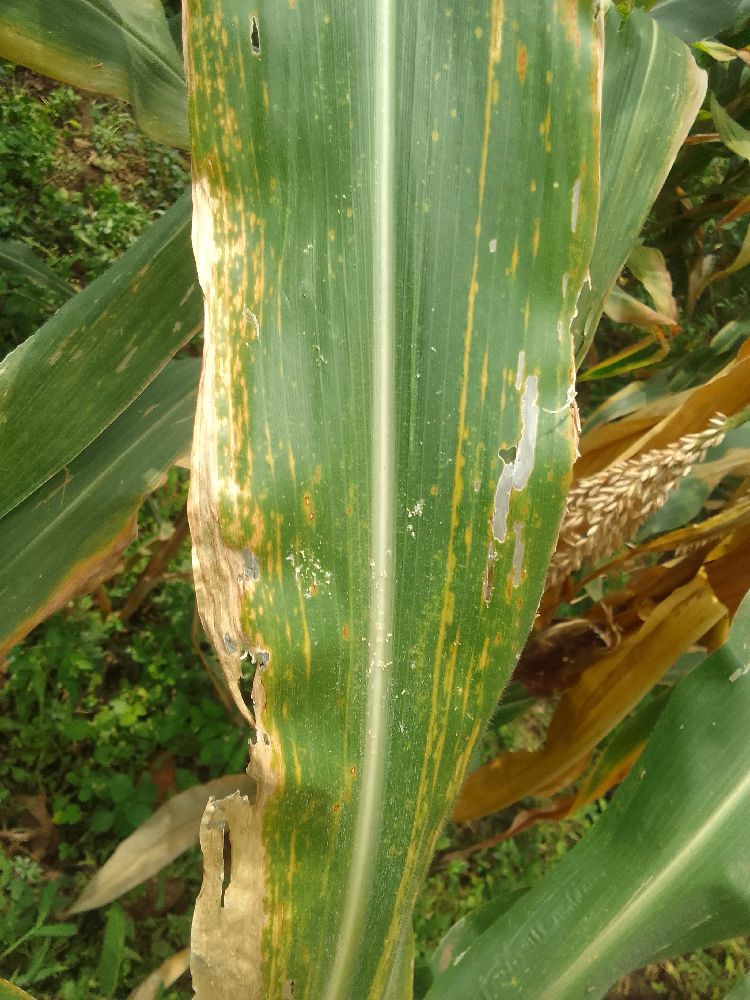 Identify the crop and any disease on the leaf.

maize, maize lethal necrosis
